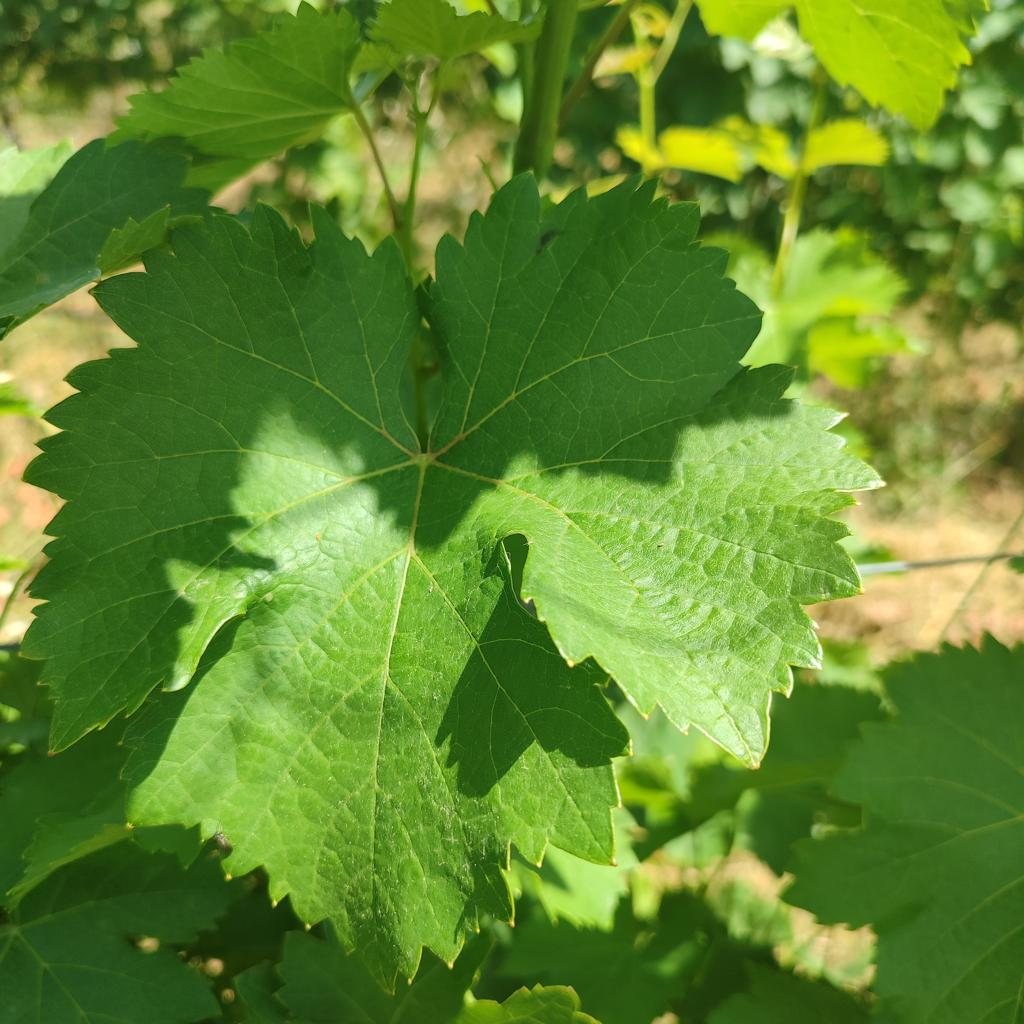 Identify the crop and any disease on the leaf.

grapevine, healthy
